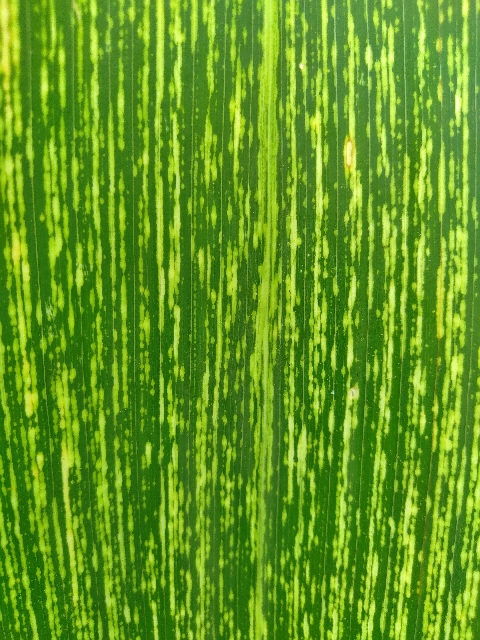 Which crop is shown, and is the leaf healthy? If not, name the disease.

maize, maize streak virus
